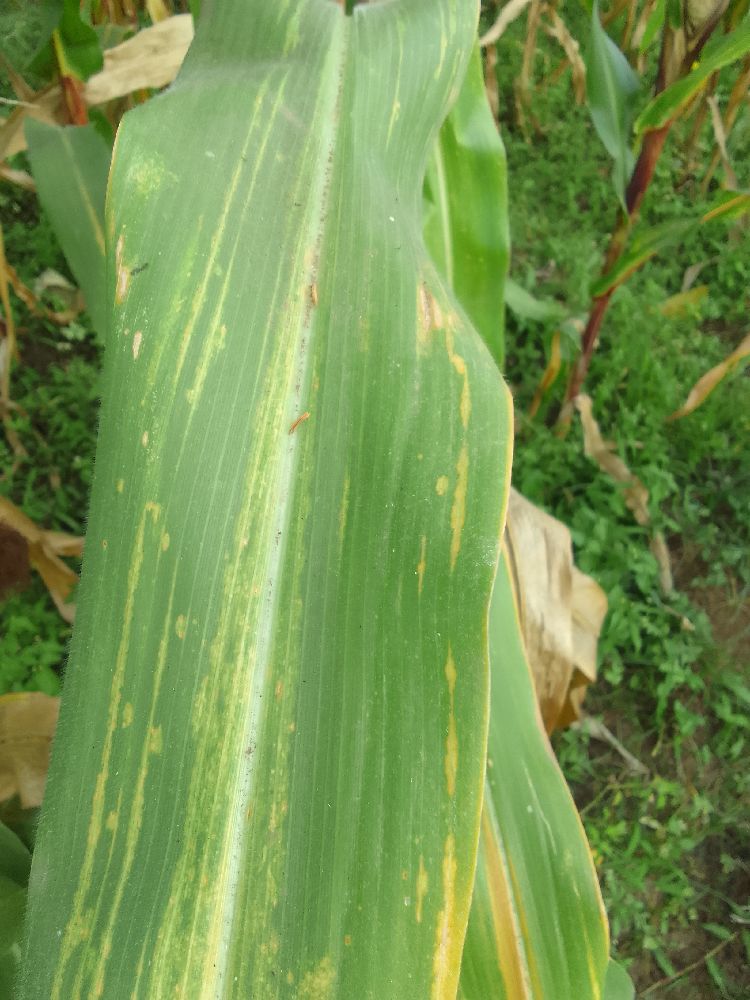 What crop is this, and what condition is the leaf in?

maize, maize lethal necrosis
